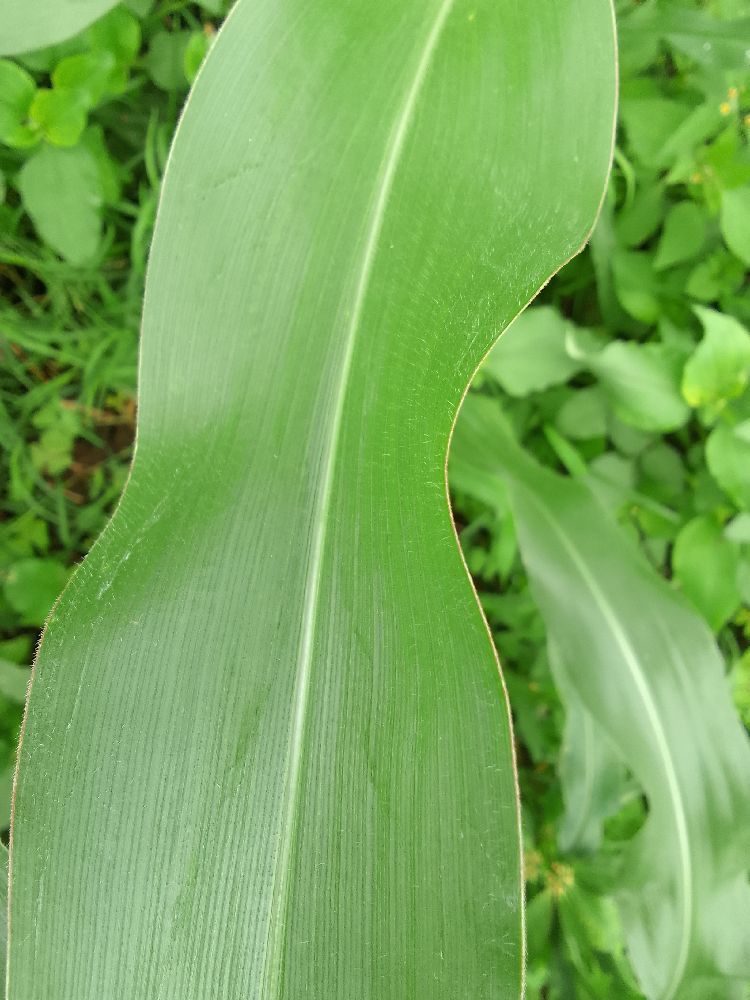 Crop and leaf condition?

maize, healthy
